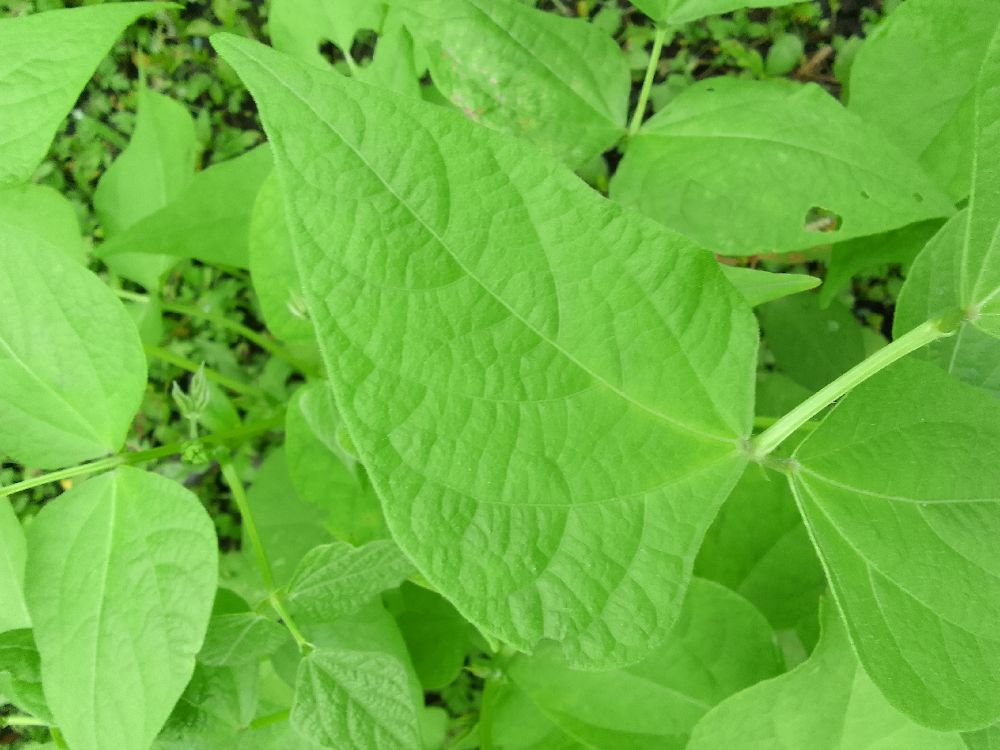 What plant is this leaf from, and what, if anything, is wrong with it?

common bean, healthy
